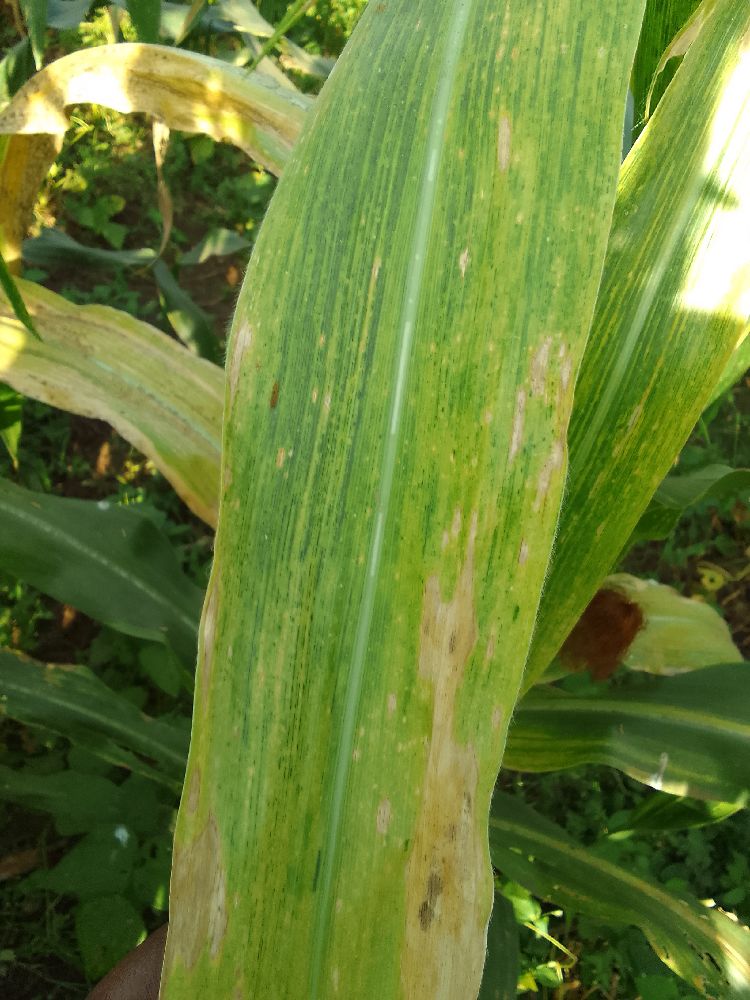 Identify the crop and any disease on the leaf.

maize, maize lethal necrosis
